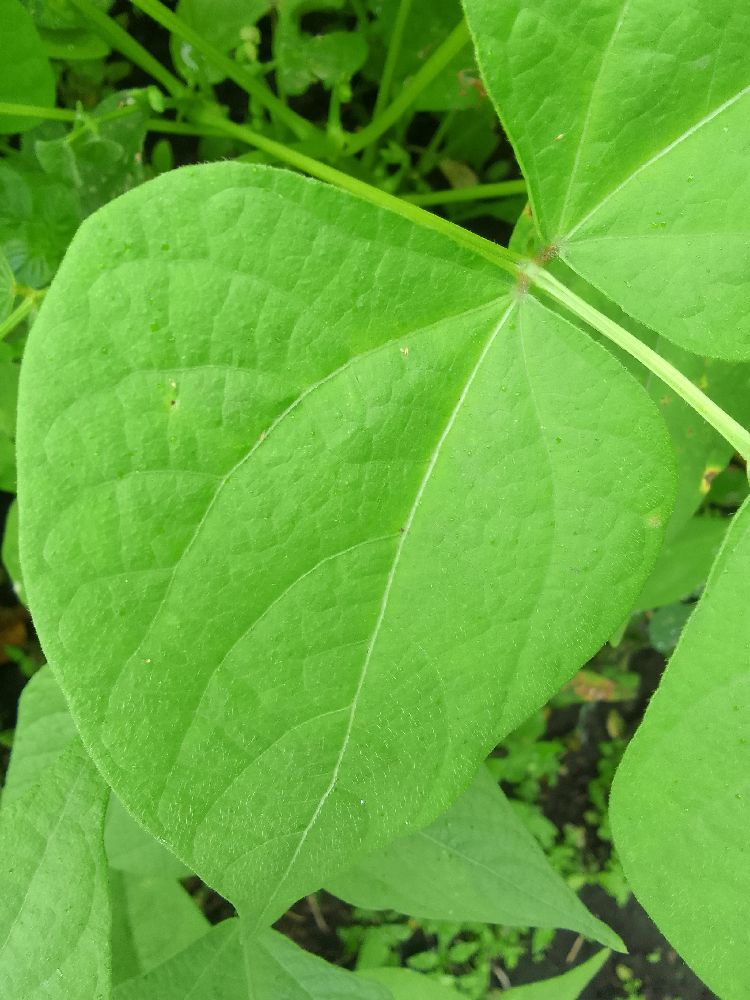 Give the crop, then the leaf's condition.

common bean, healthy
